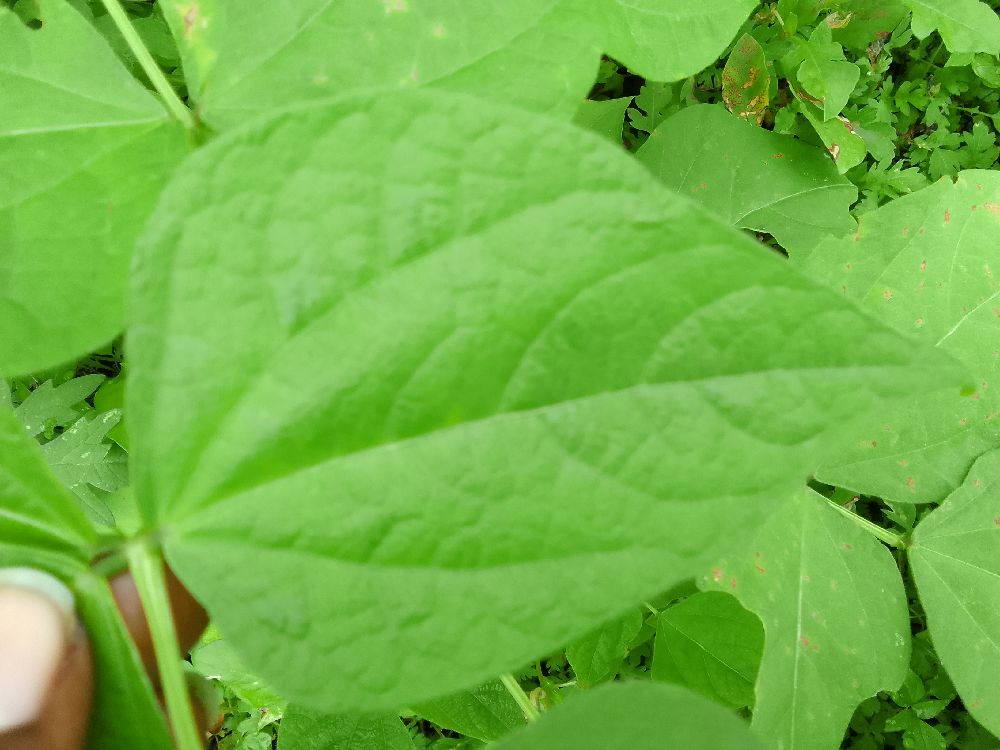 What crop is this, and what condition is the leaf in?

common bean, healthy
